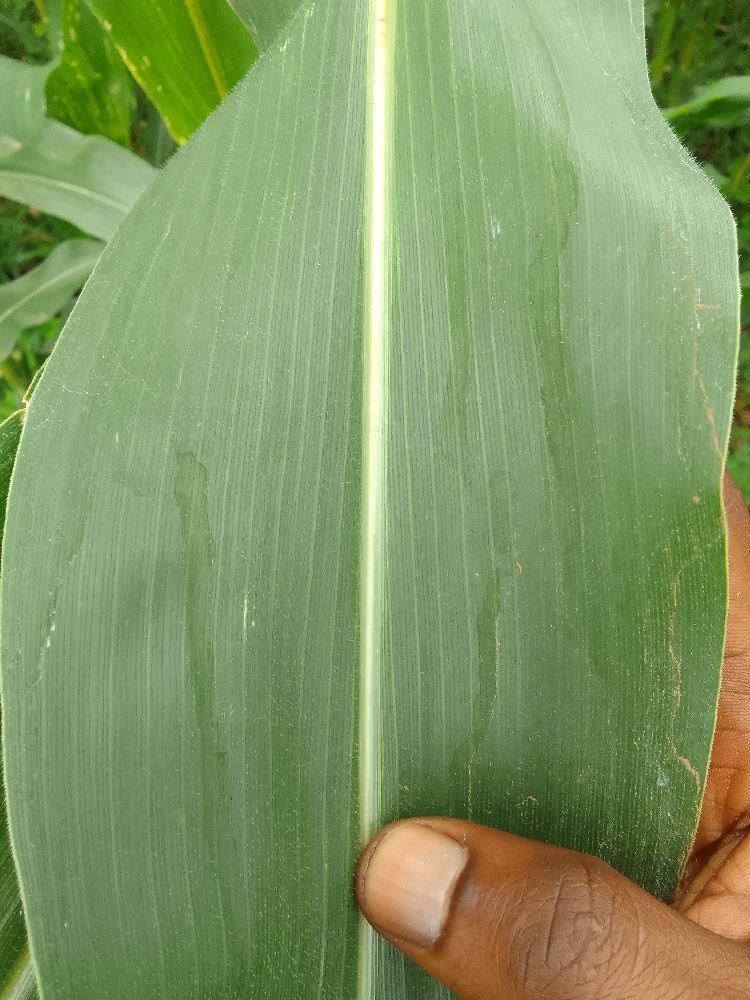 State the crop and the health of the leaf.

maize, healthy
